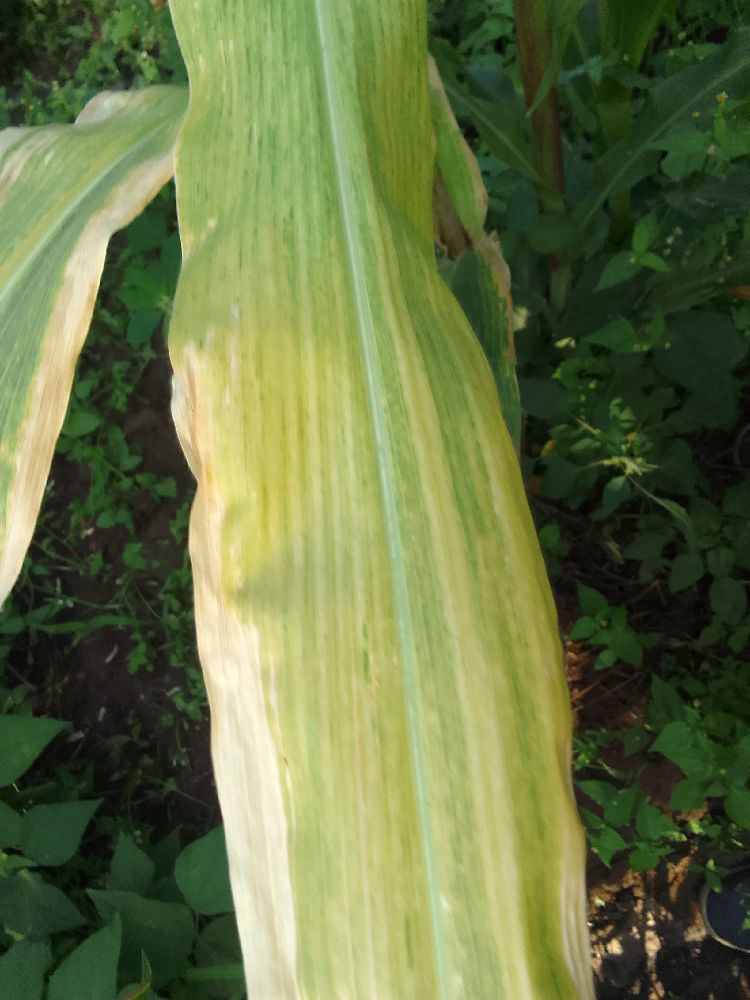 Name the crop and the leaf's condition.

maize, maize lethal necrosis
